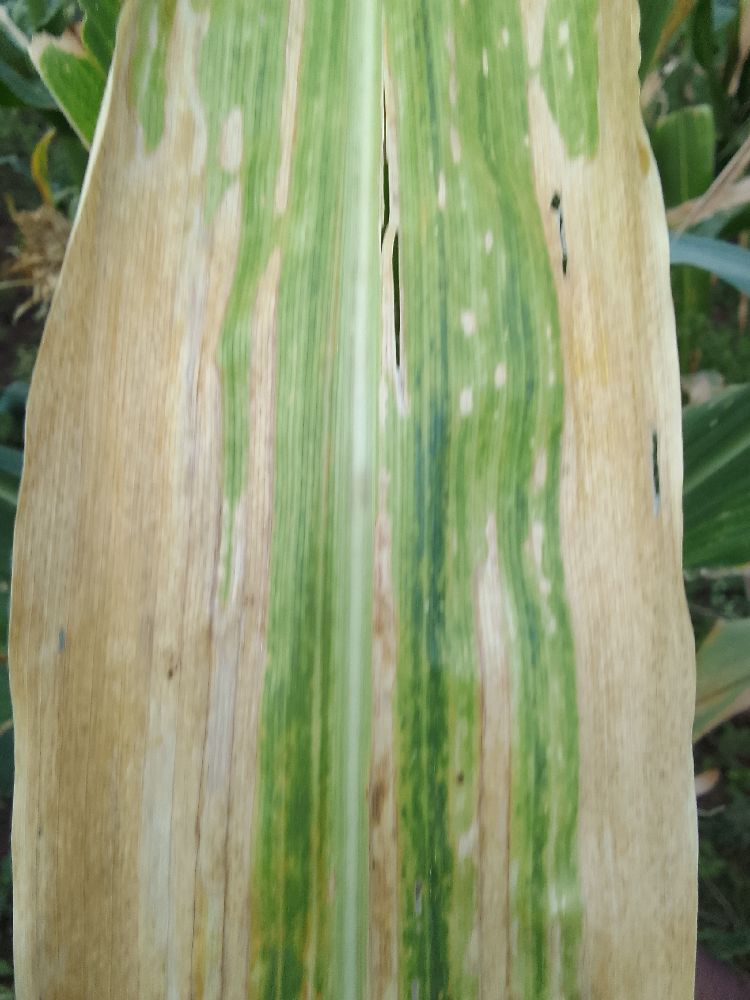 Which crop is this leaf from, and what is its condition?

maize, maize lethal necrosis
